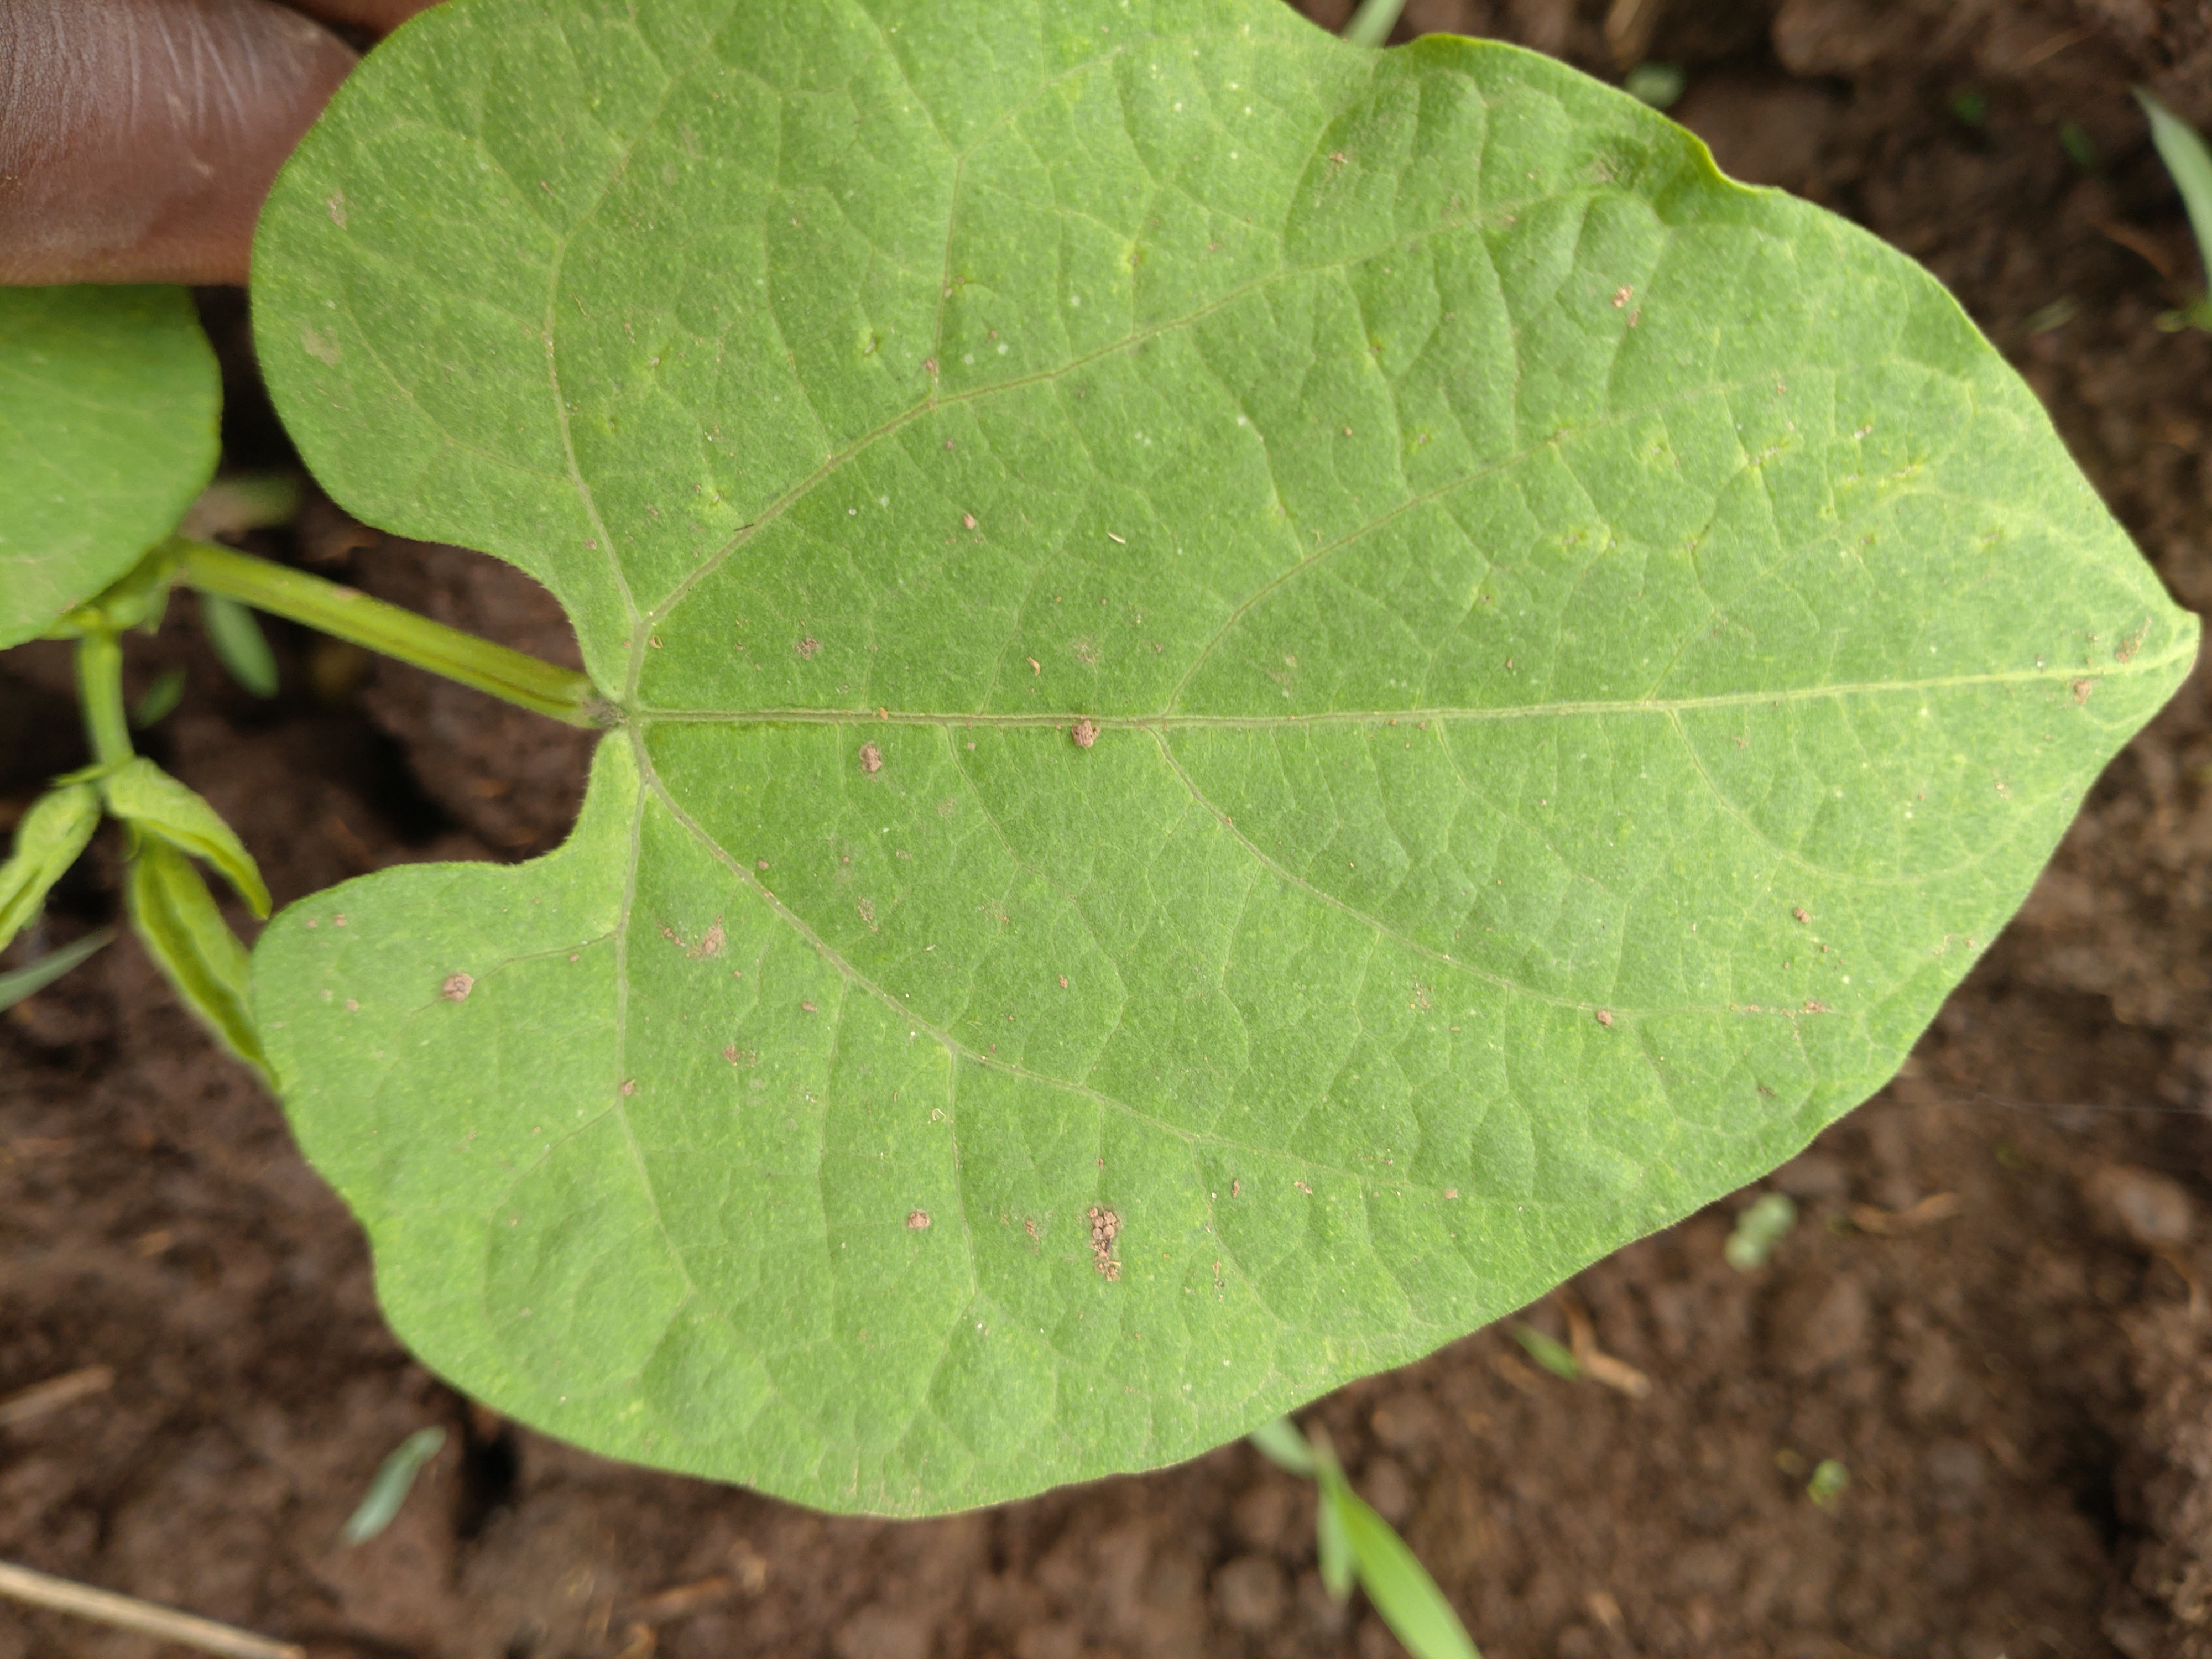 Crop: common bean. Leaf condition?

healthy
